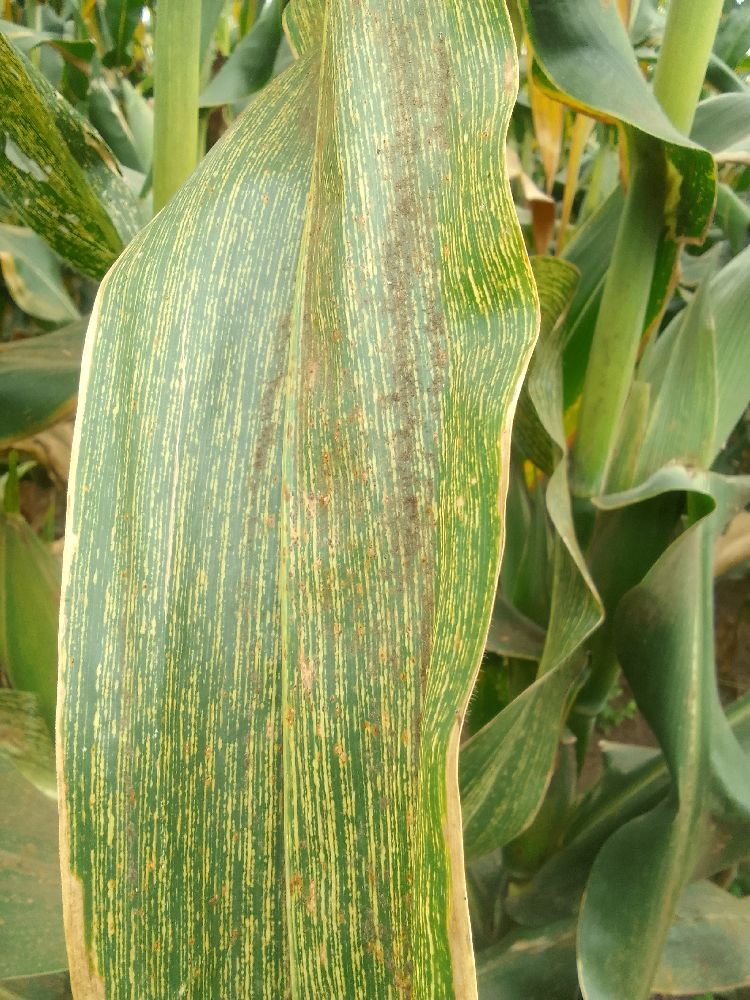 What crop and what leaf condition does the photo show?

maize, maize streak virus
